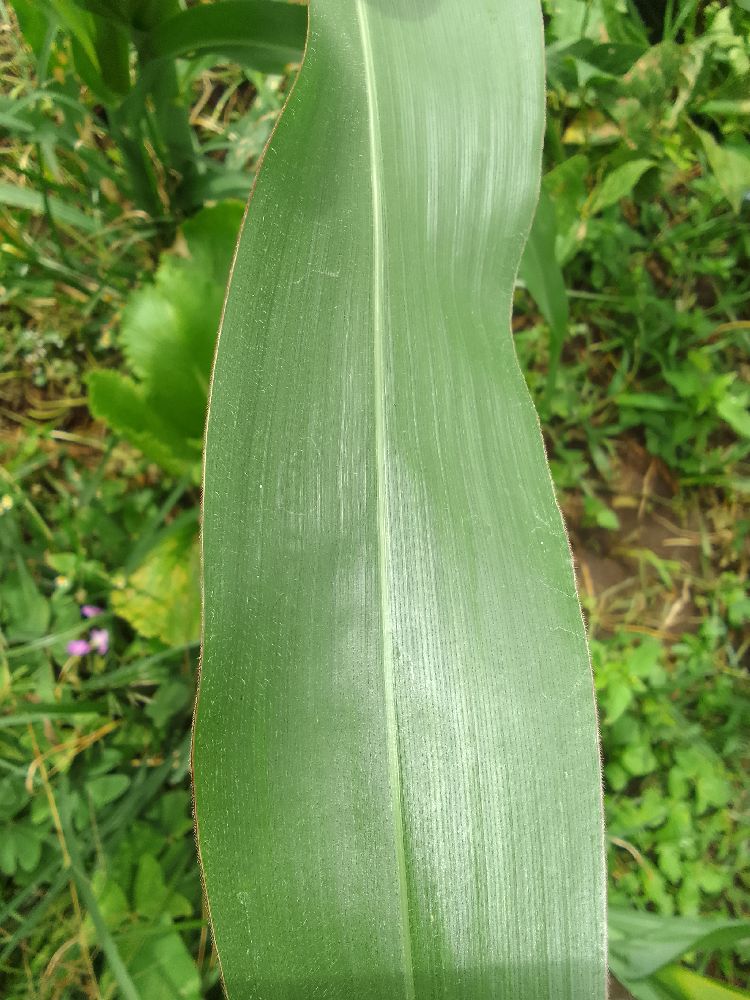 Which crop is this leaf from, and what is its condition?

maize, healthy
